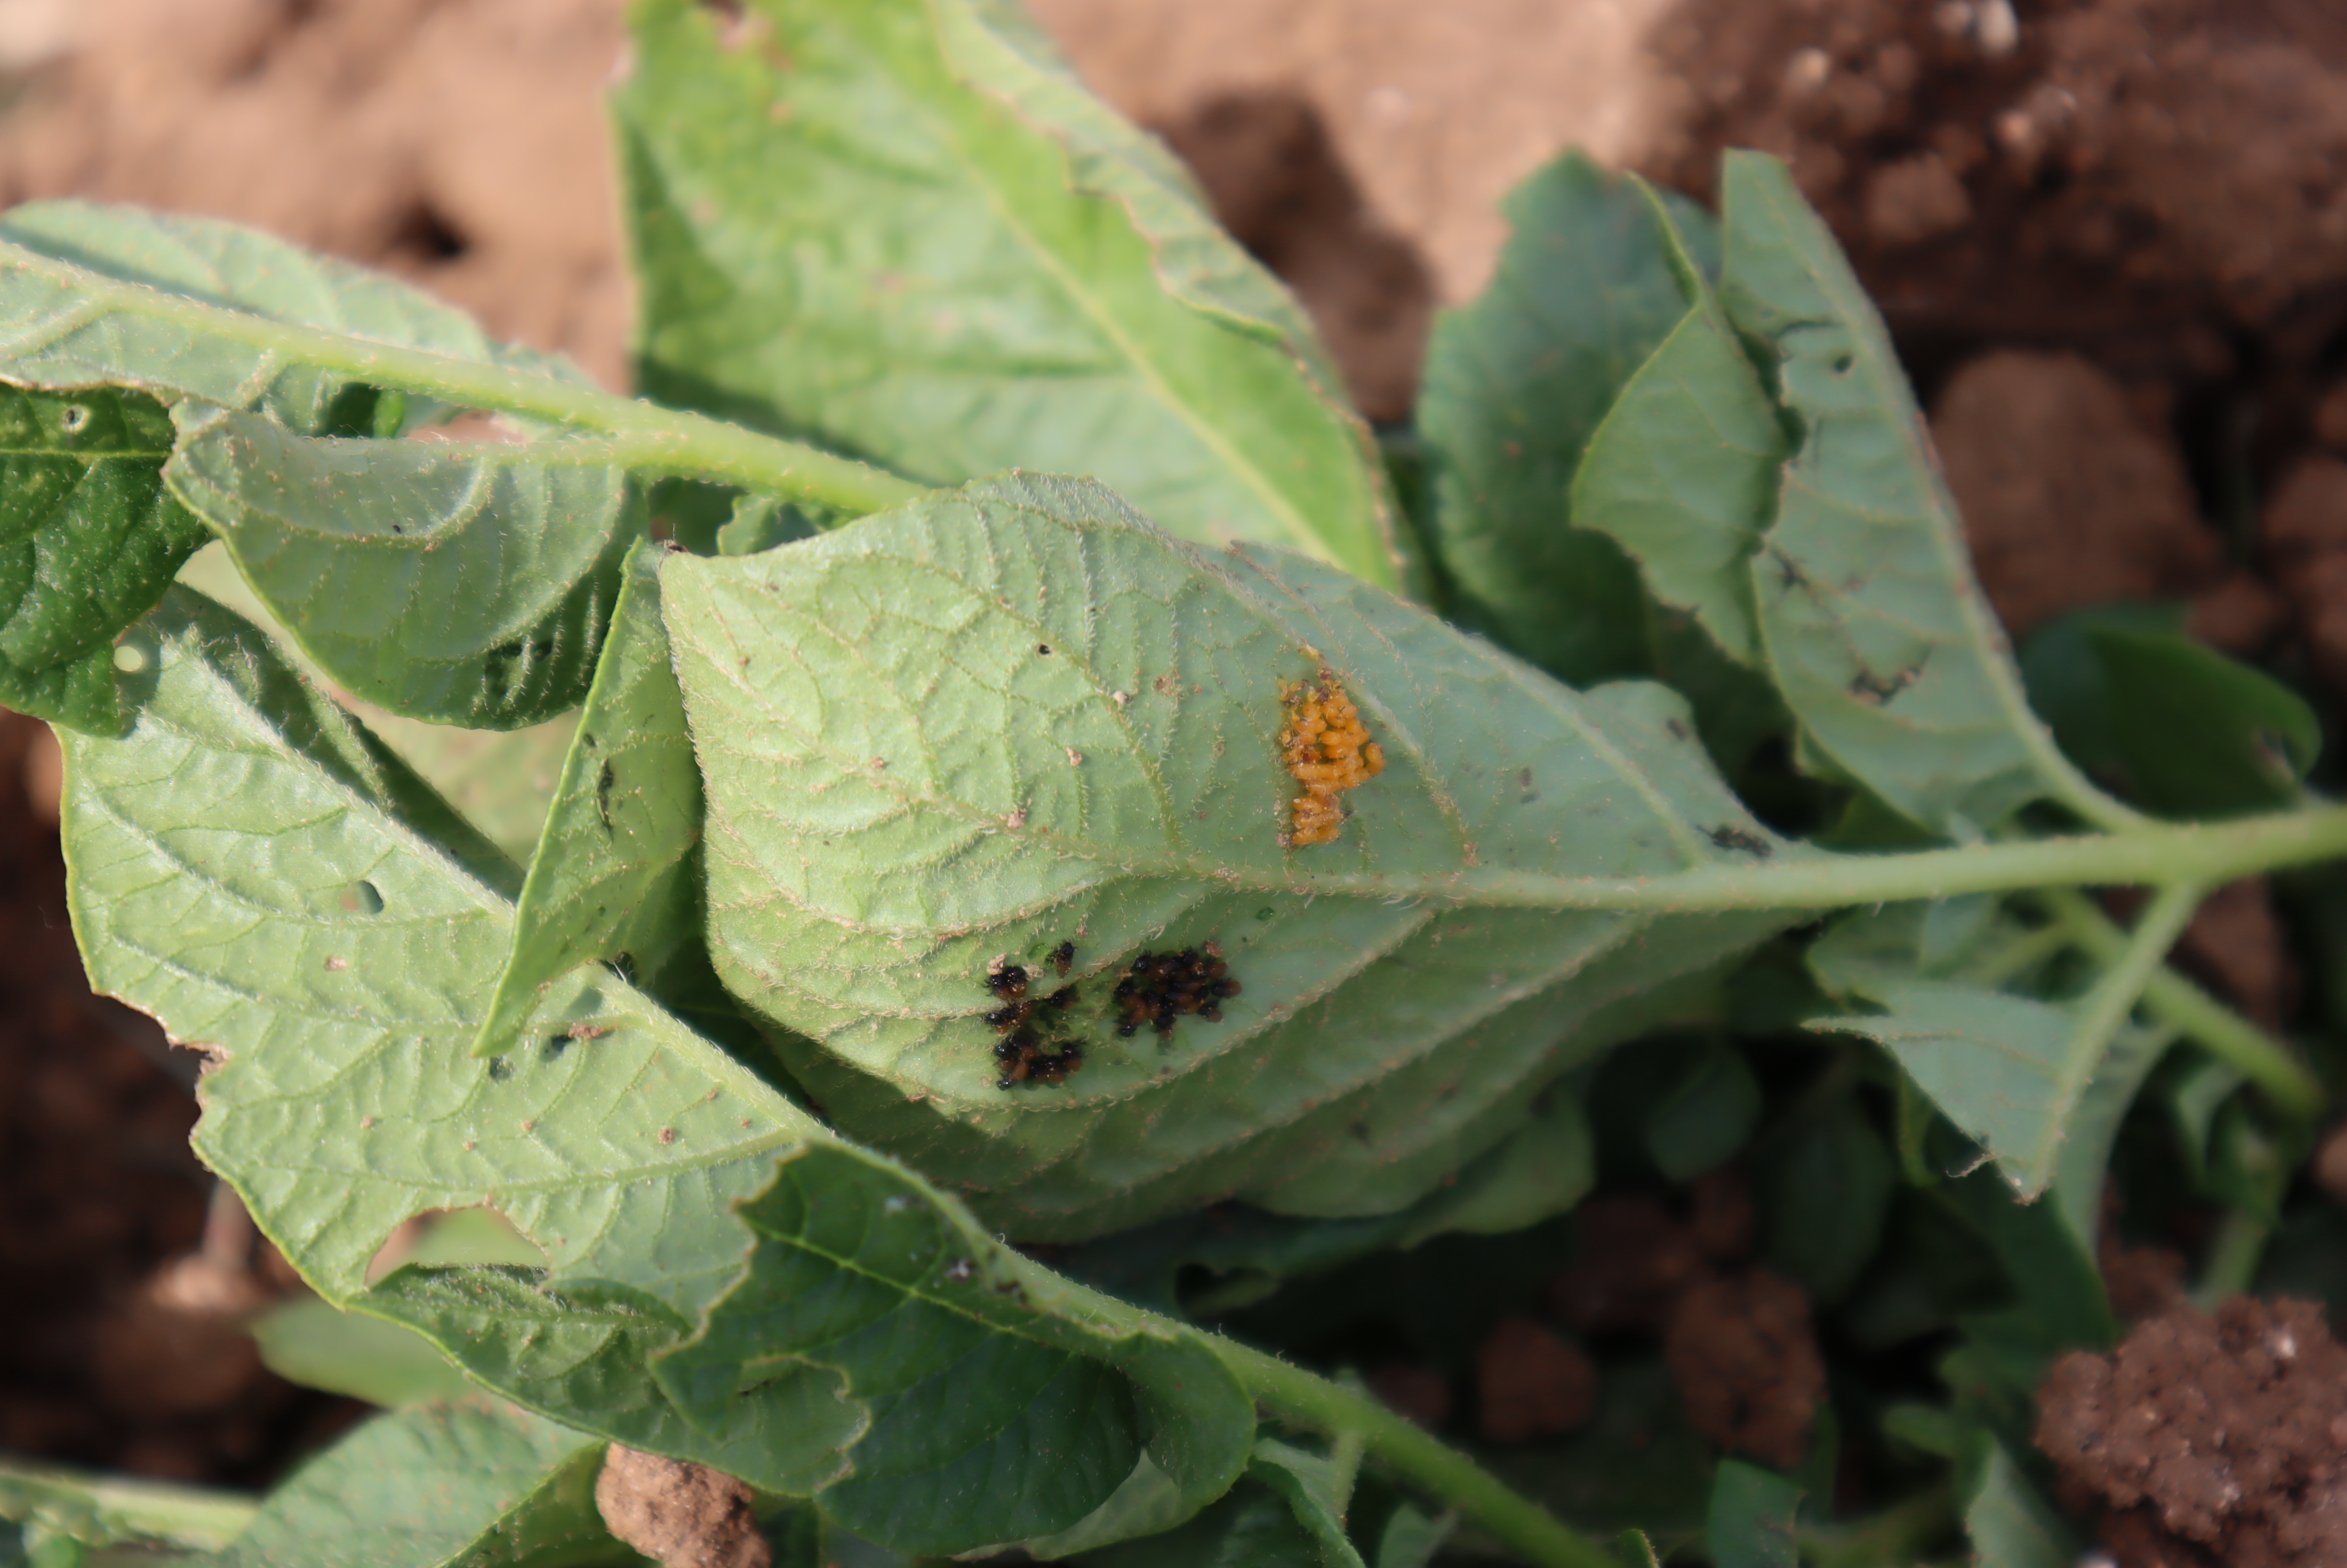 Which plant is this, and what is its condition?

potato, colorado potato beetle
